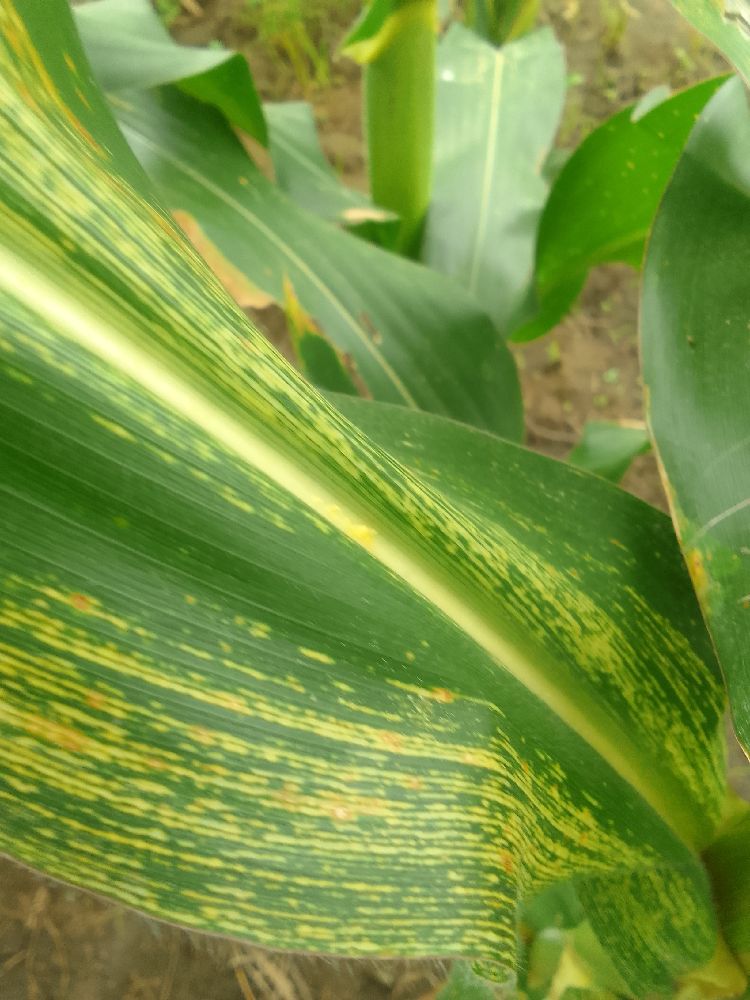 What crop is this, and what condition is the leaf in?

maize, maize streak virus
